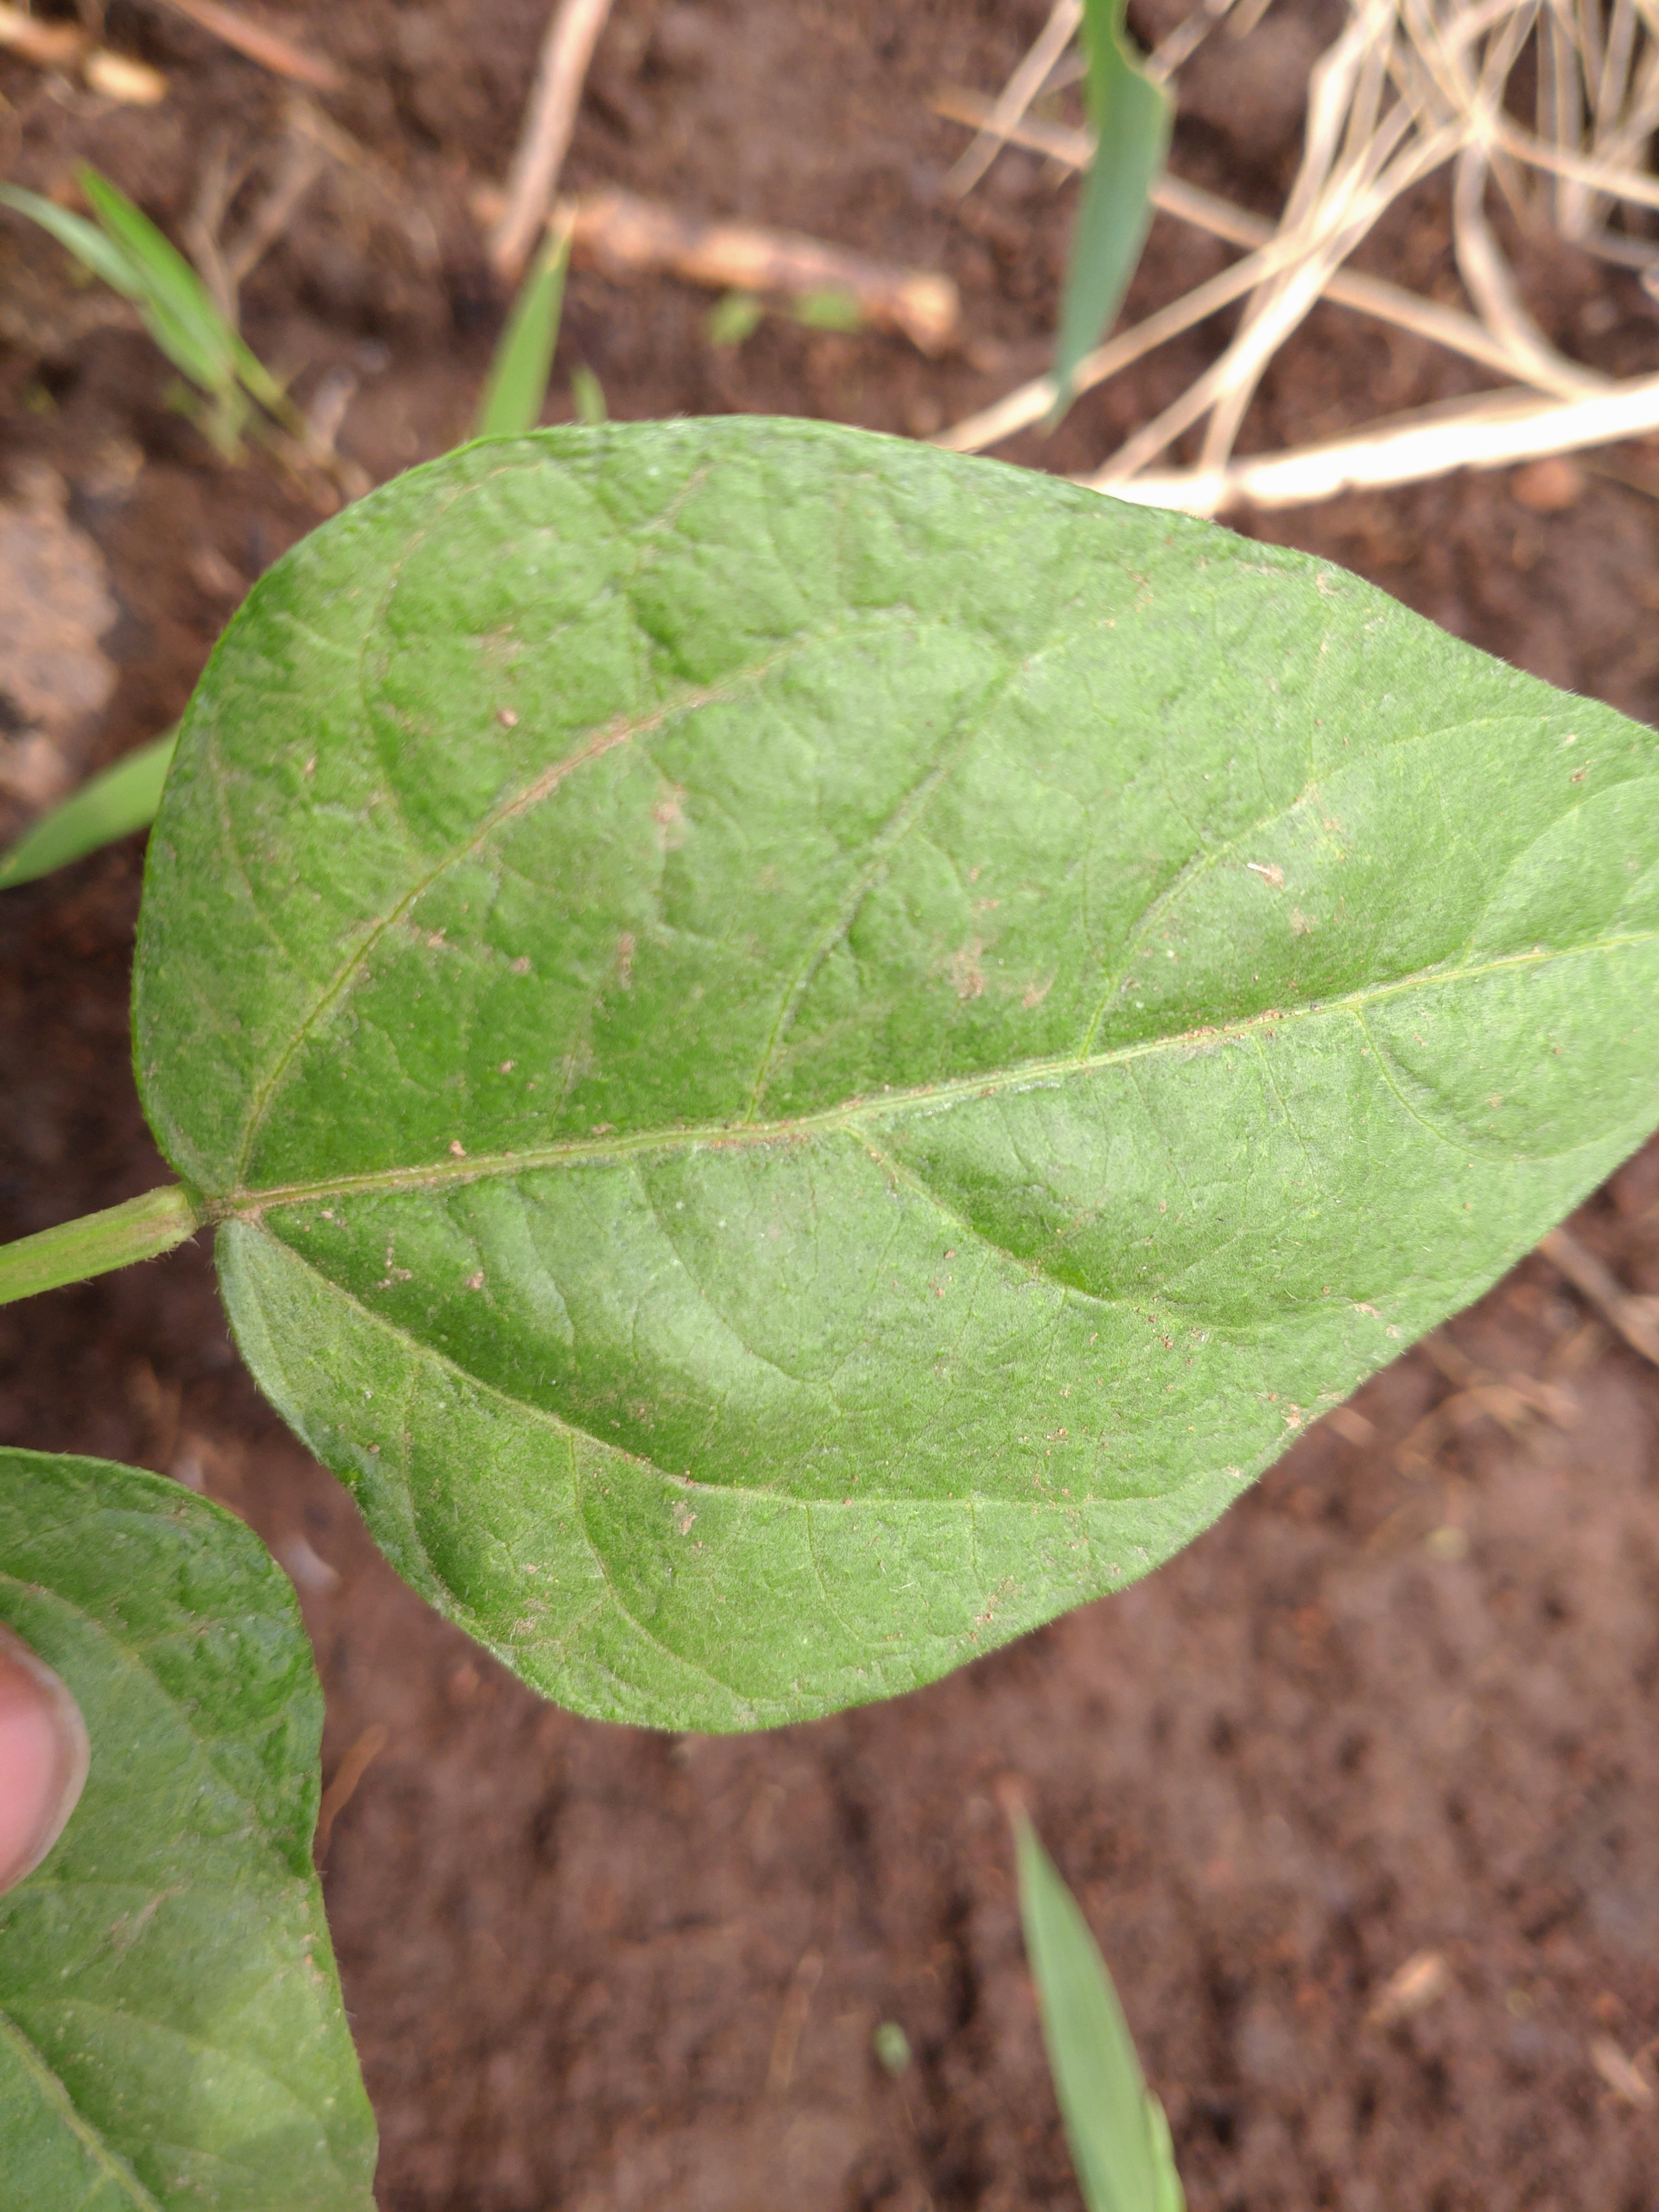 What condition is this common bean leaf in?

healthy
